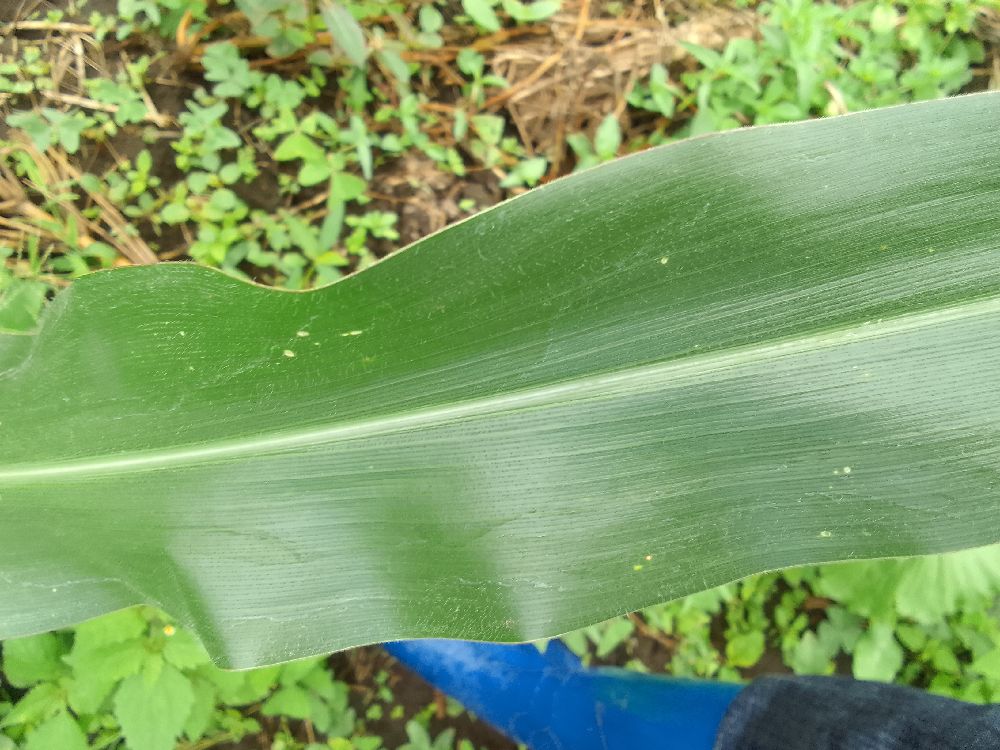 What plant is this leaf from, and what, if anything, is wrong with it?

maize, healthy
